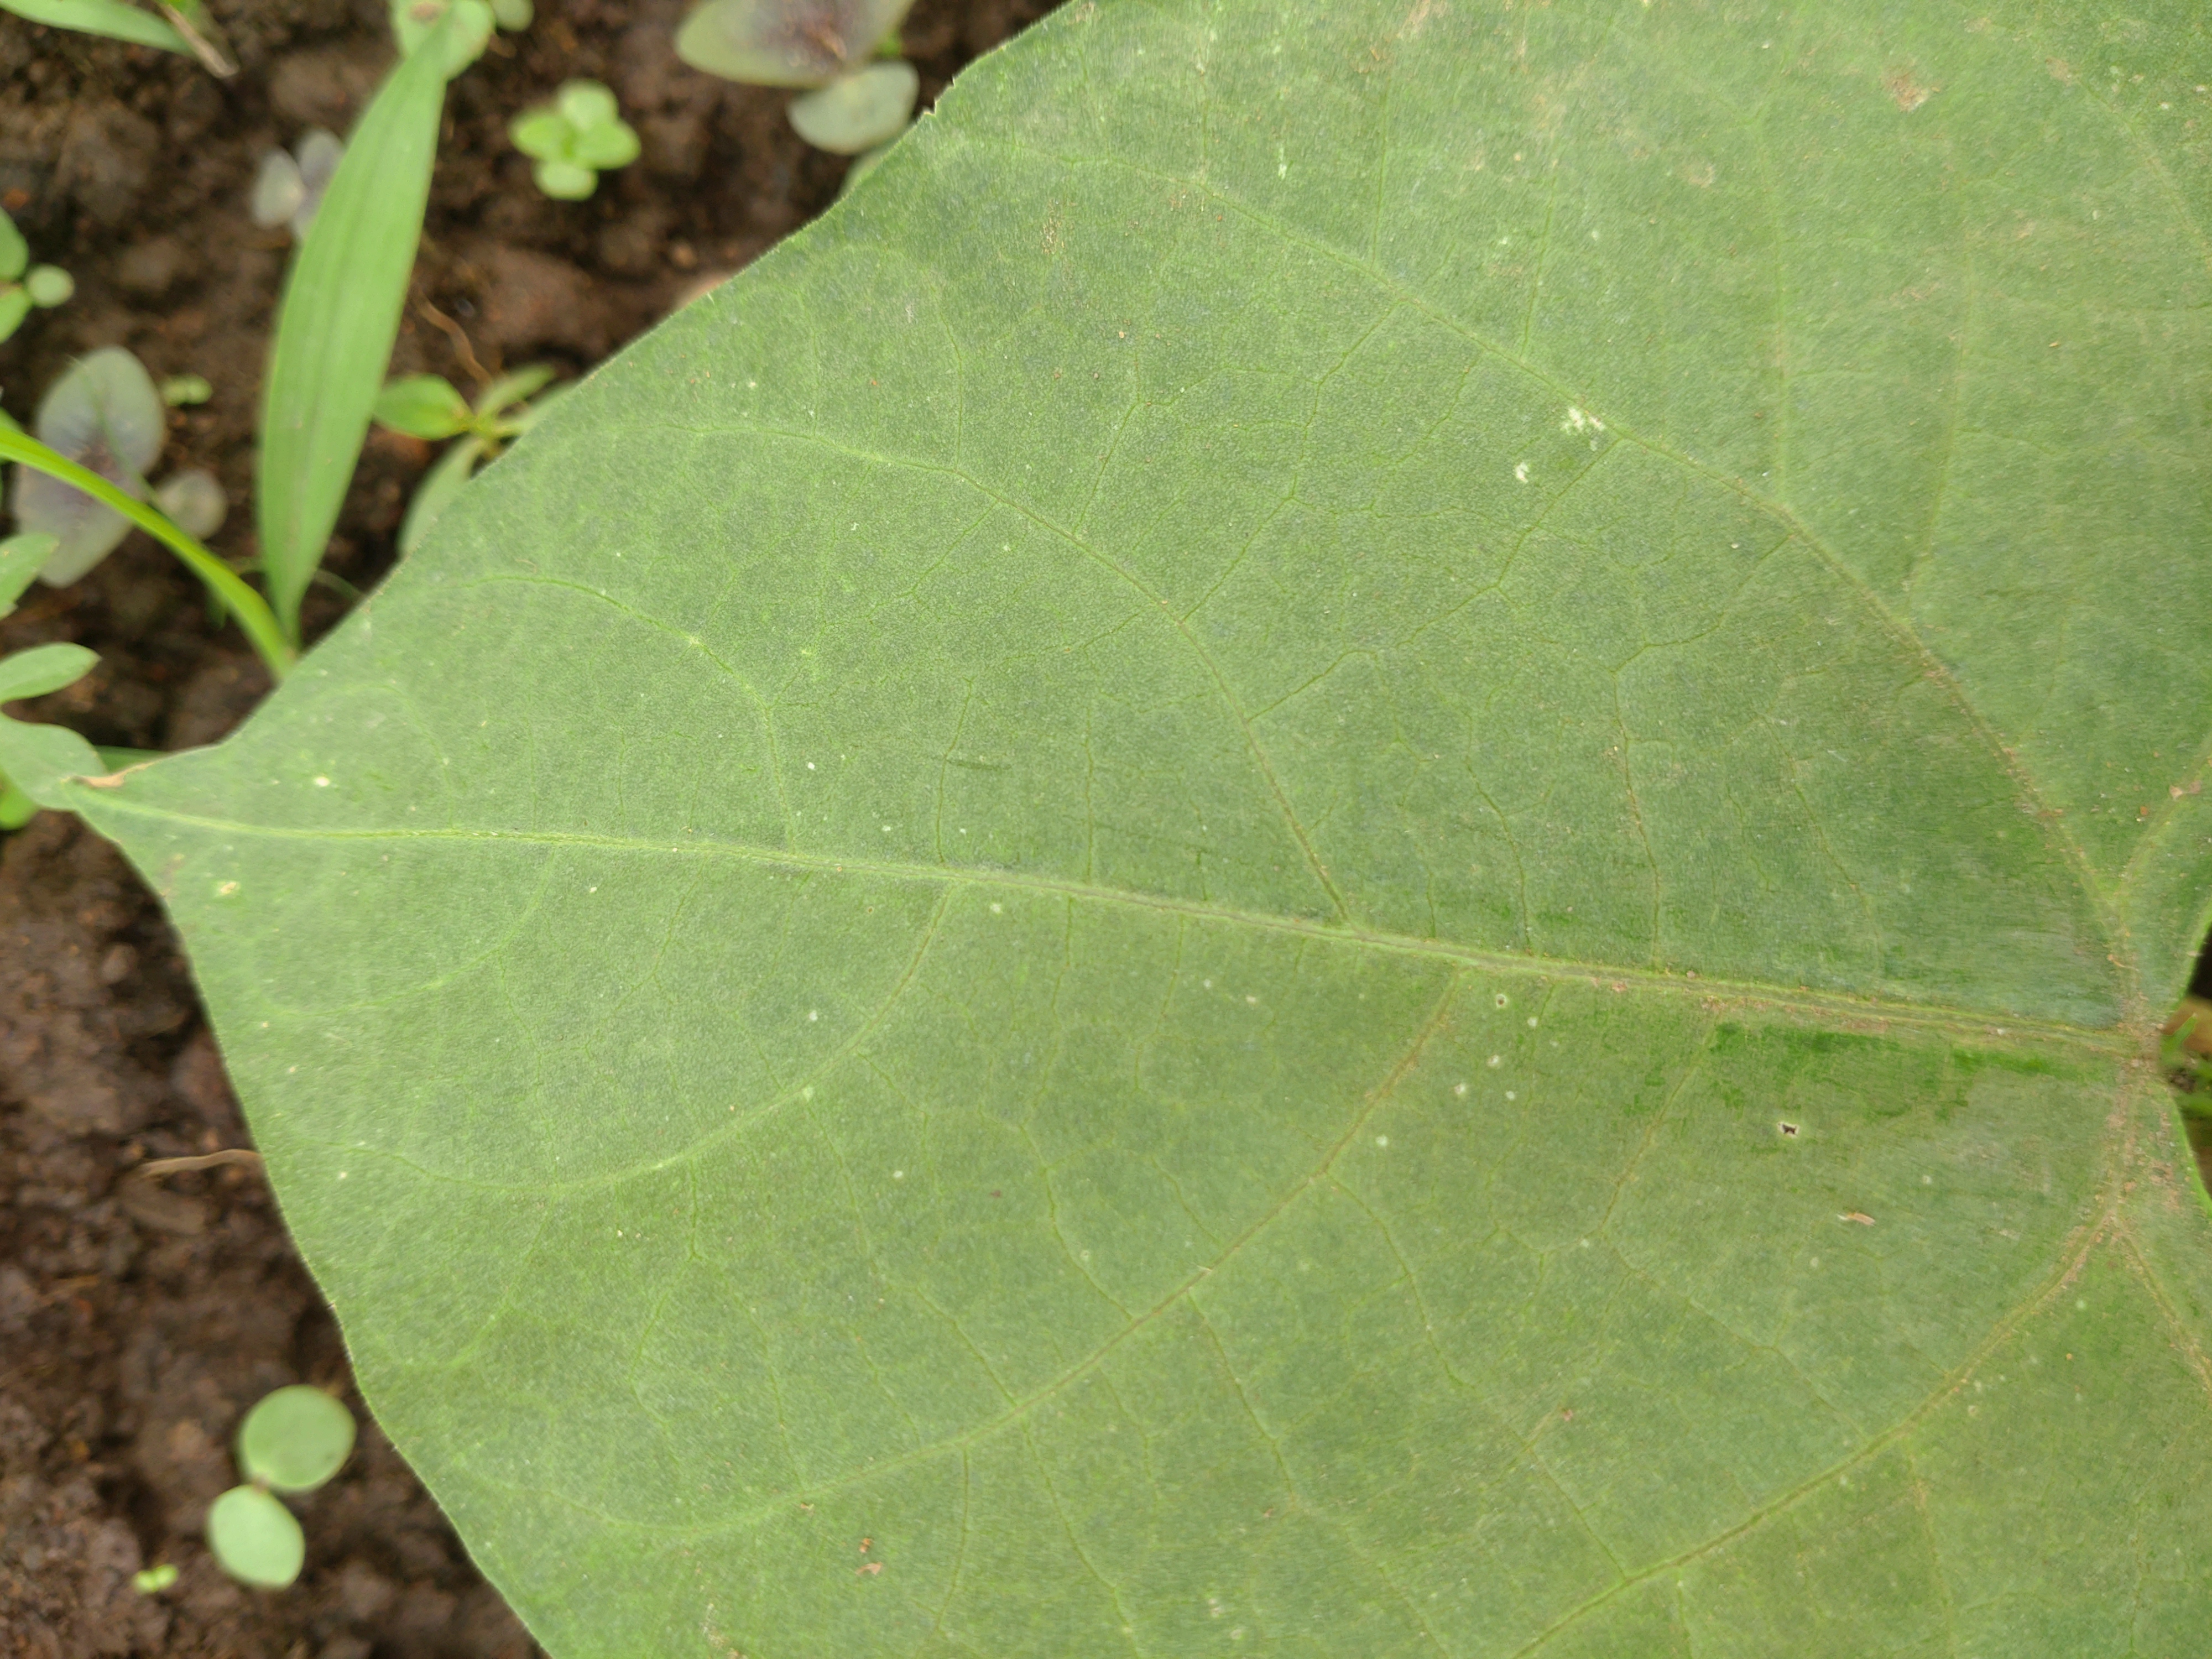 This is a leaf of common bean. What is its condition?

healthy
